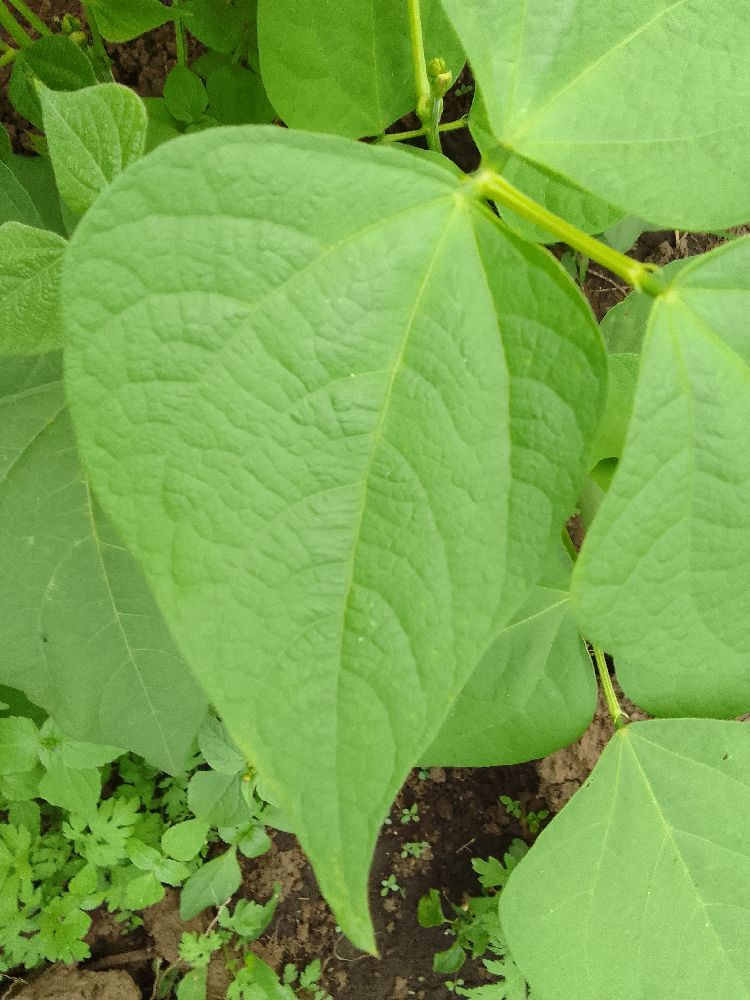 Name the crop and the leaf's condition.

common bean, healthy
